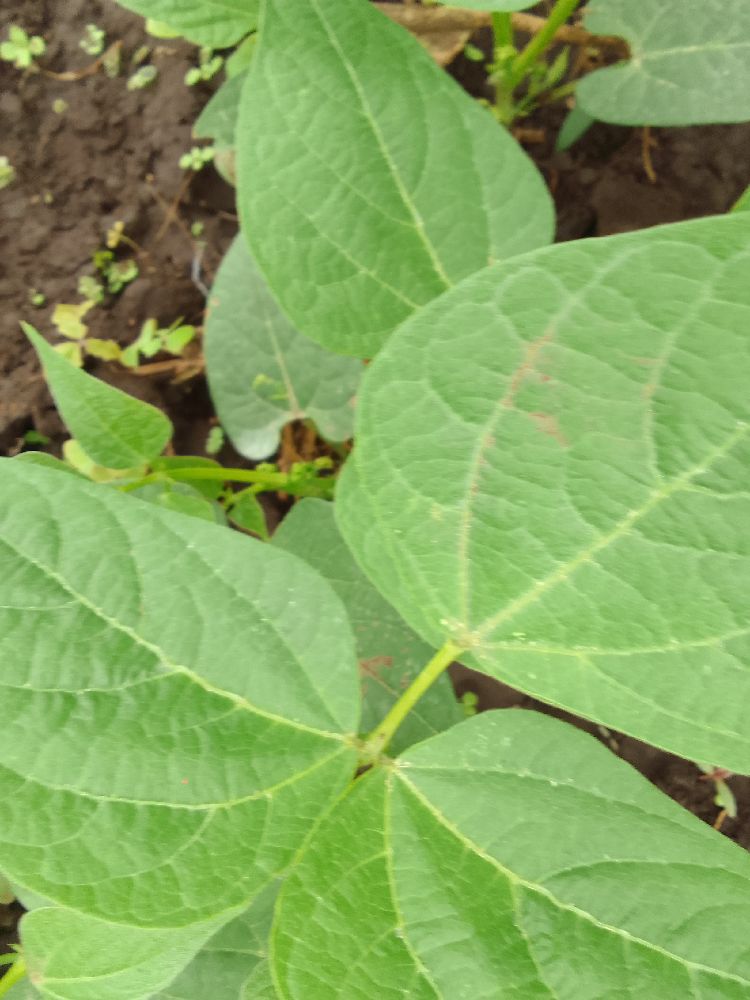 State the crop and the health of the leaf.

common bean, healthy
